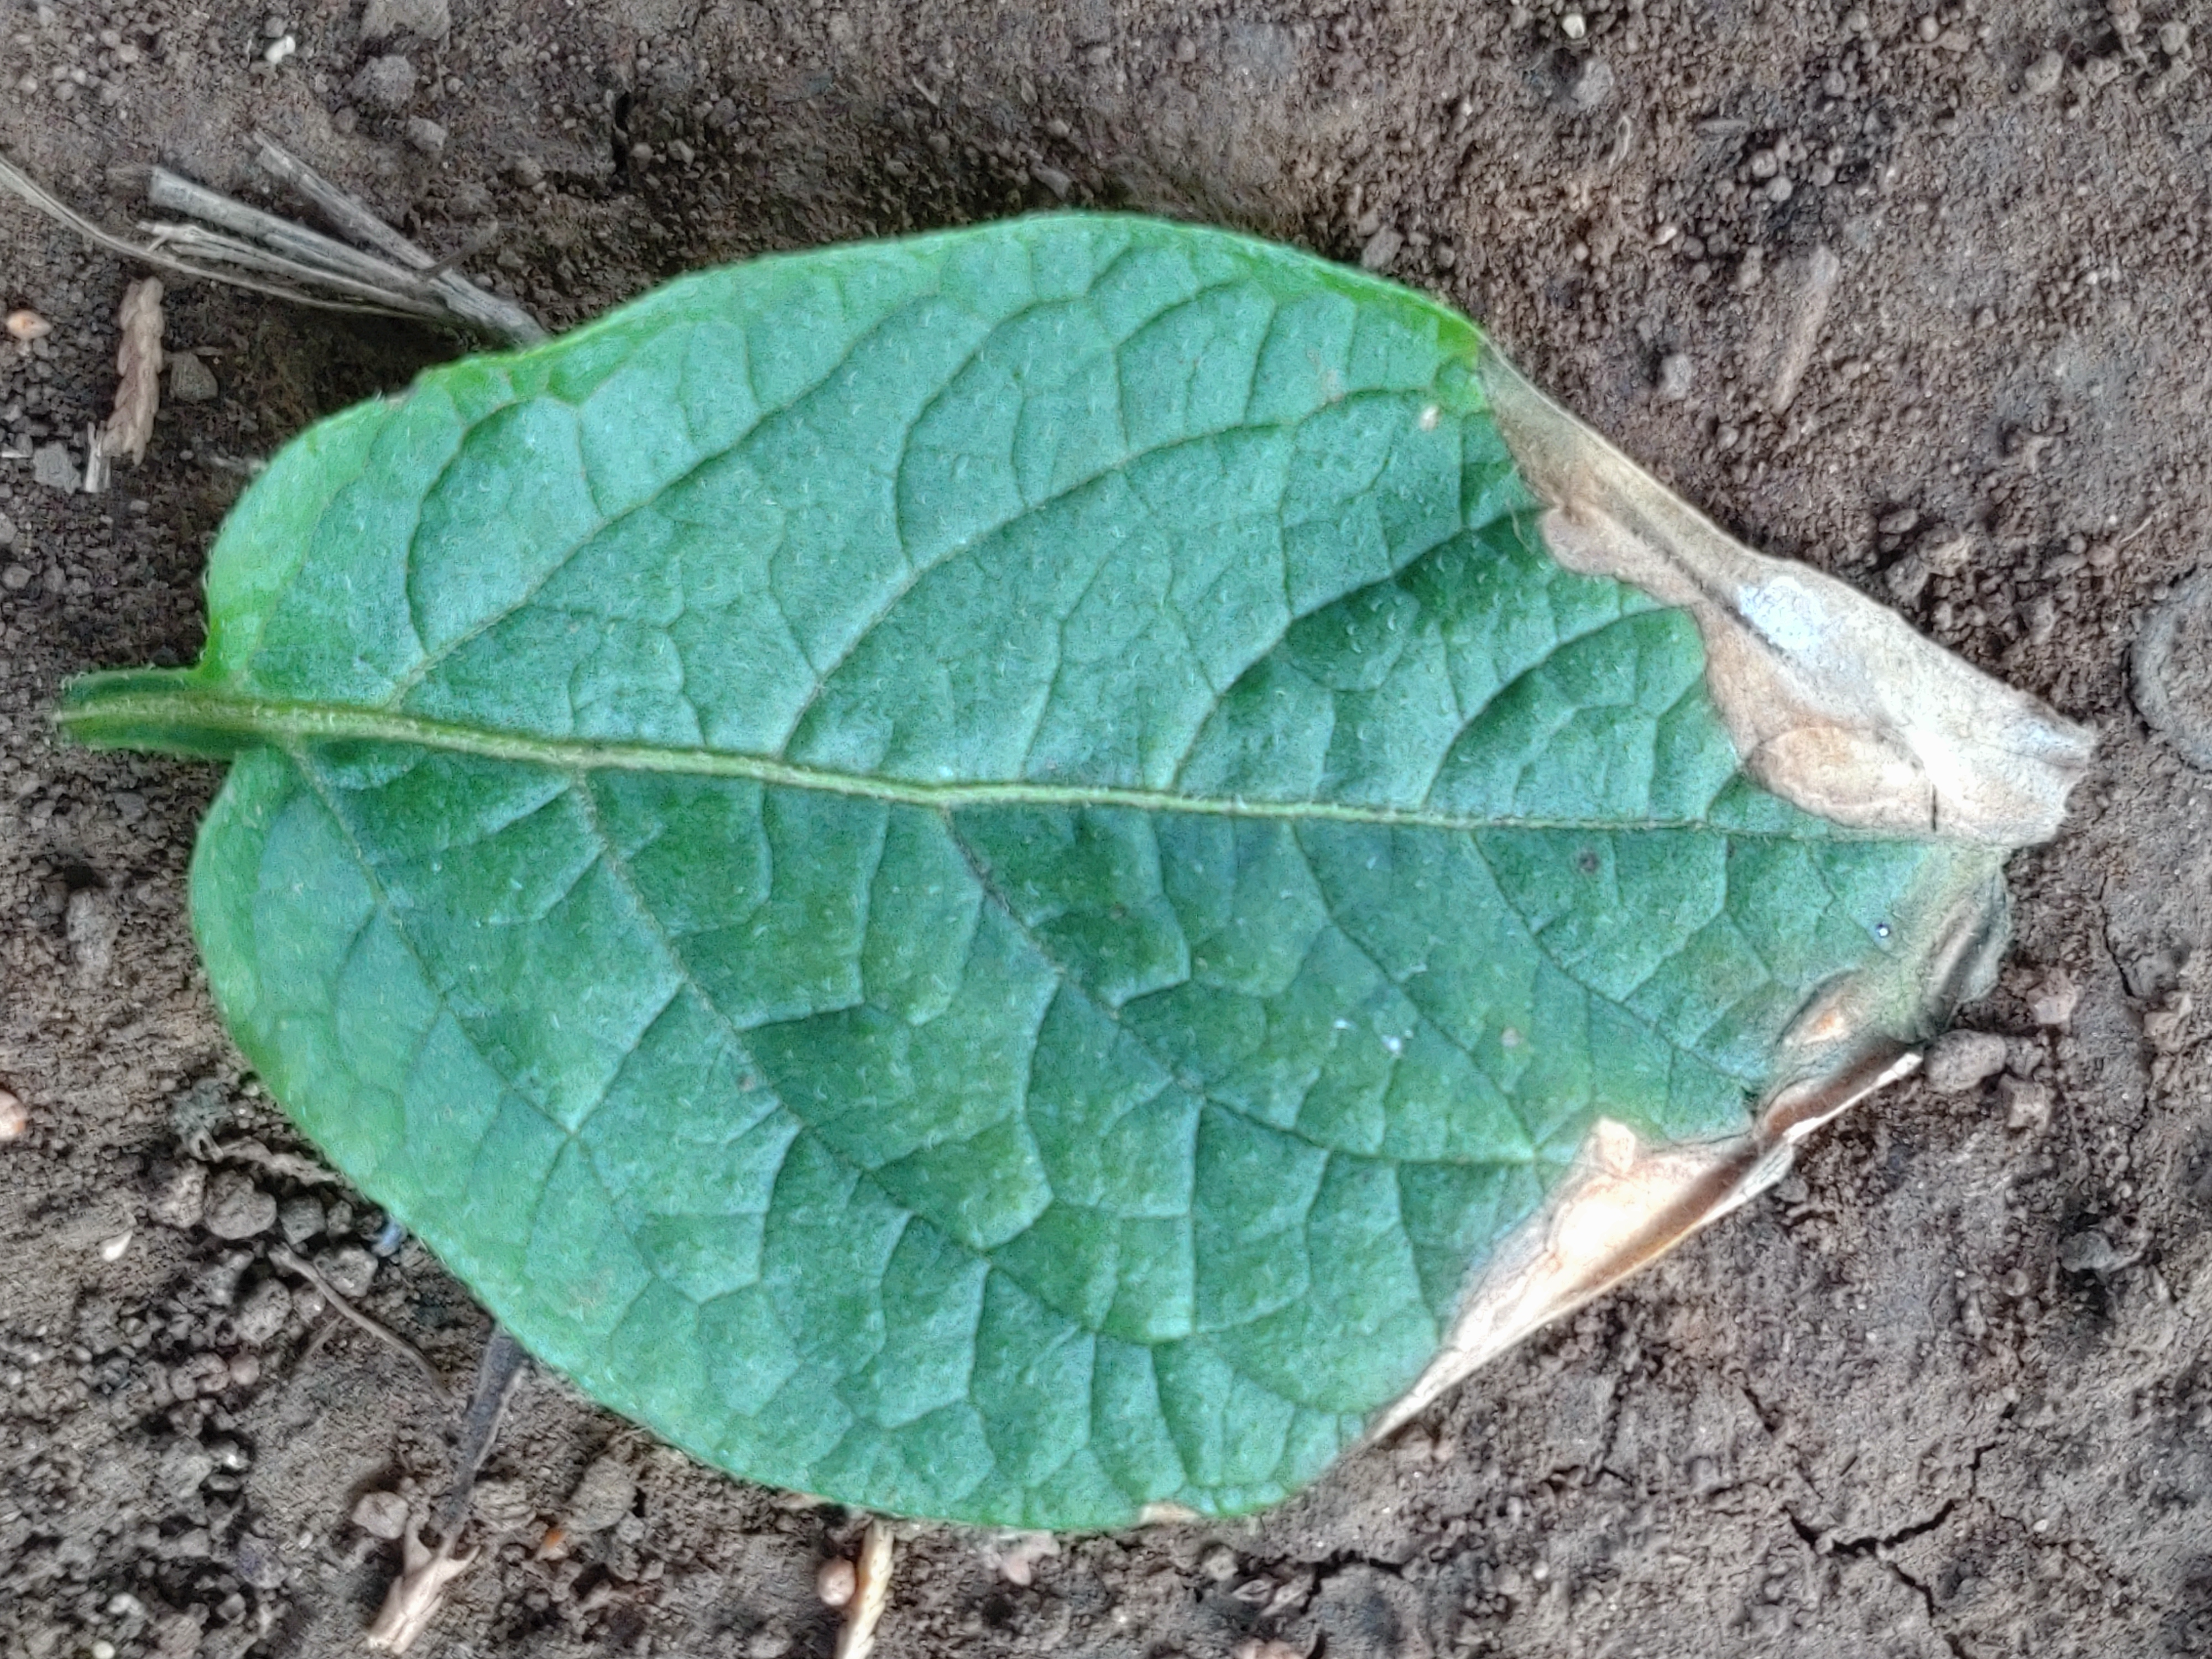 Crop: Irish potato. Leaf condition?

early blight
